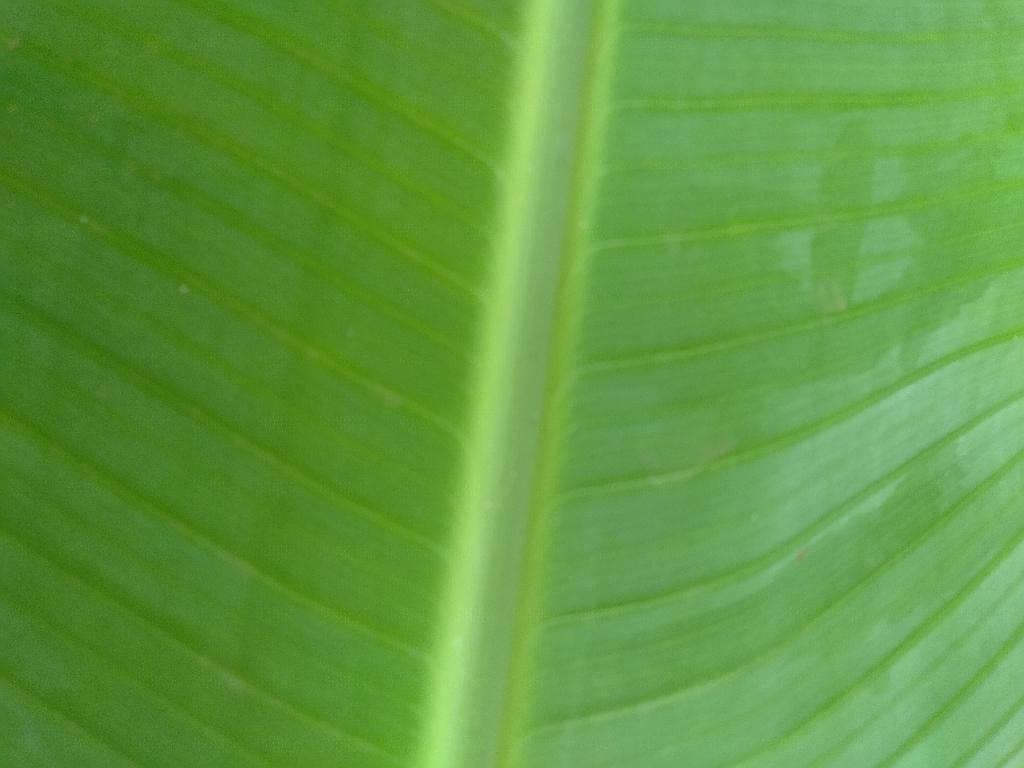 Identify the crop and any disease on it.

banana, healthy
